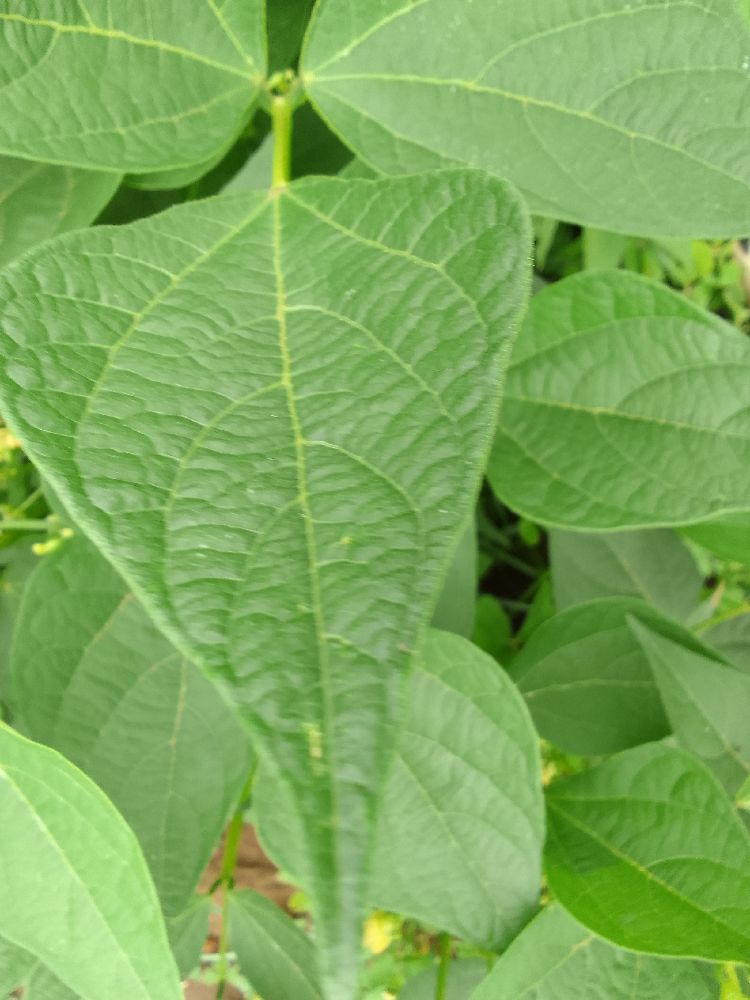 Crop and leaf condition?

common bean, healthy
